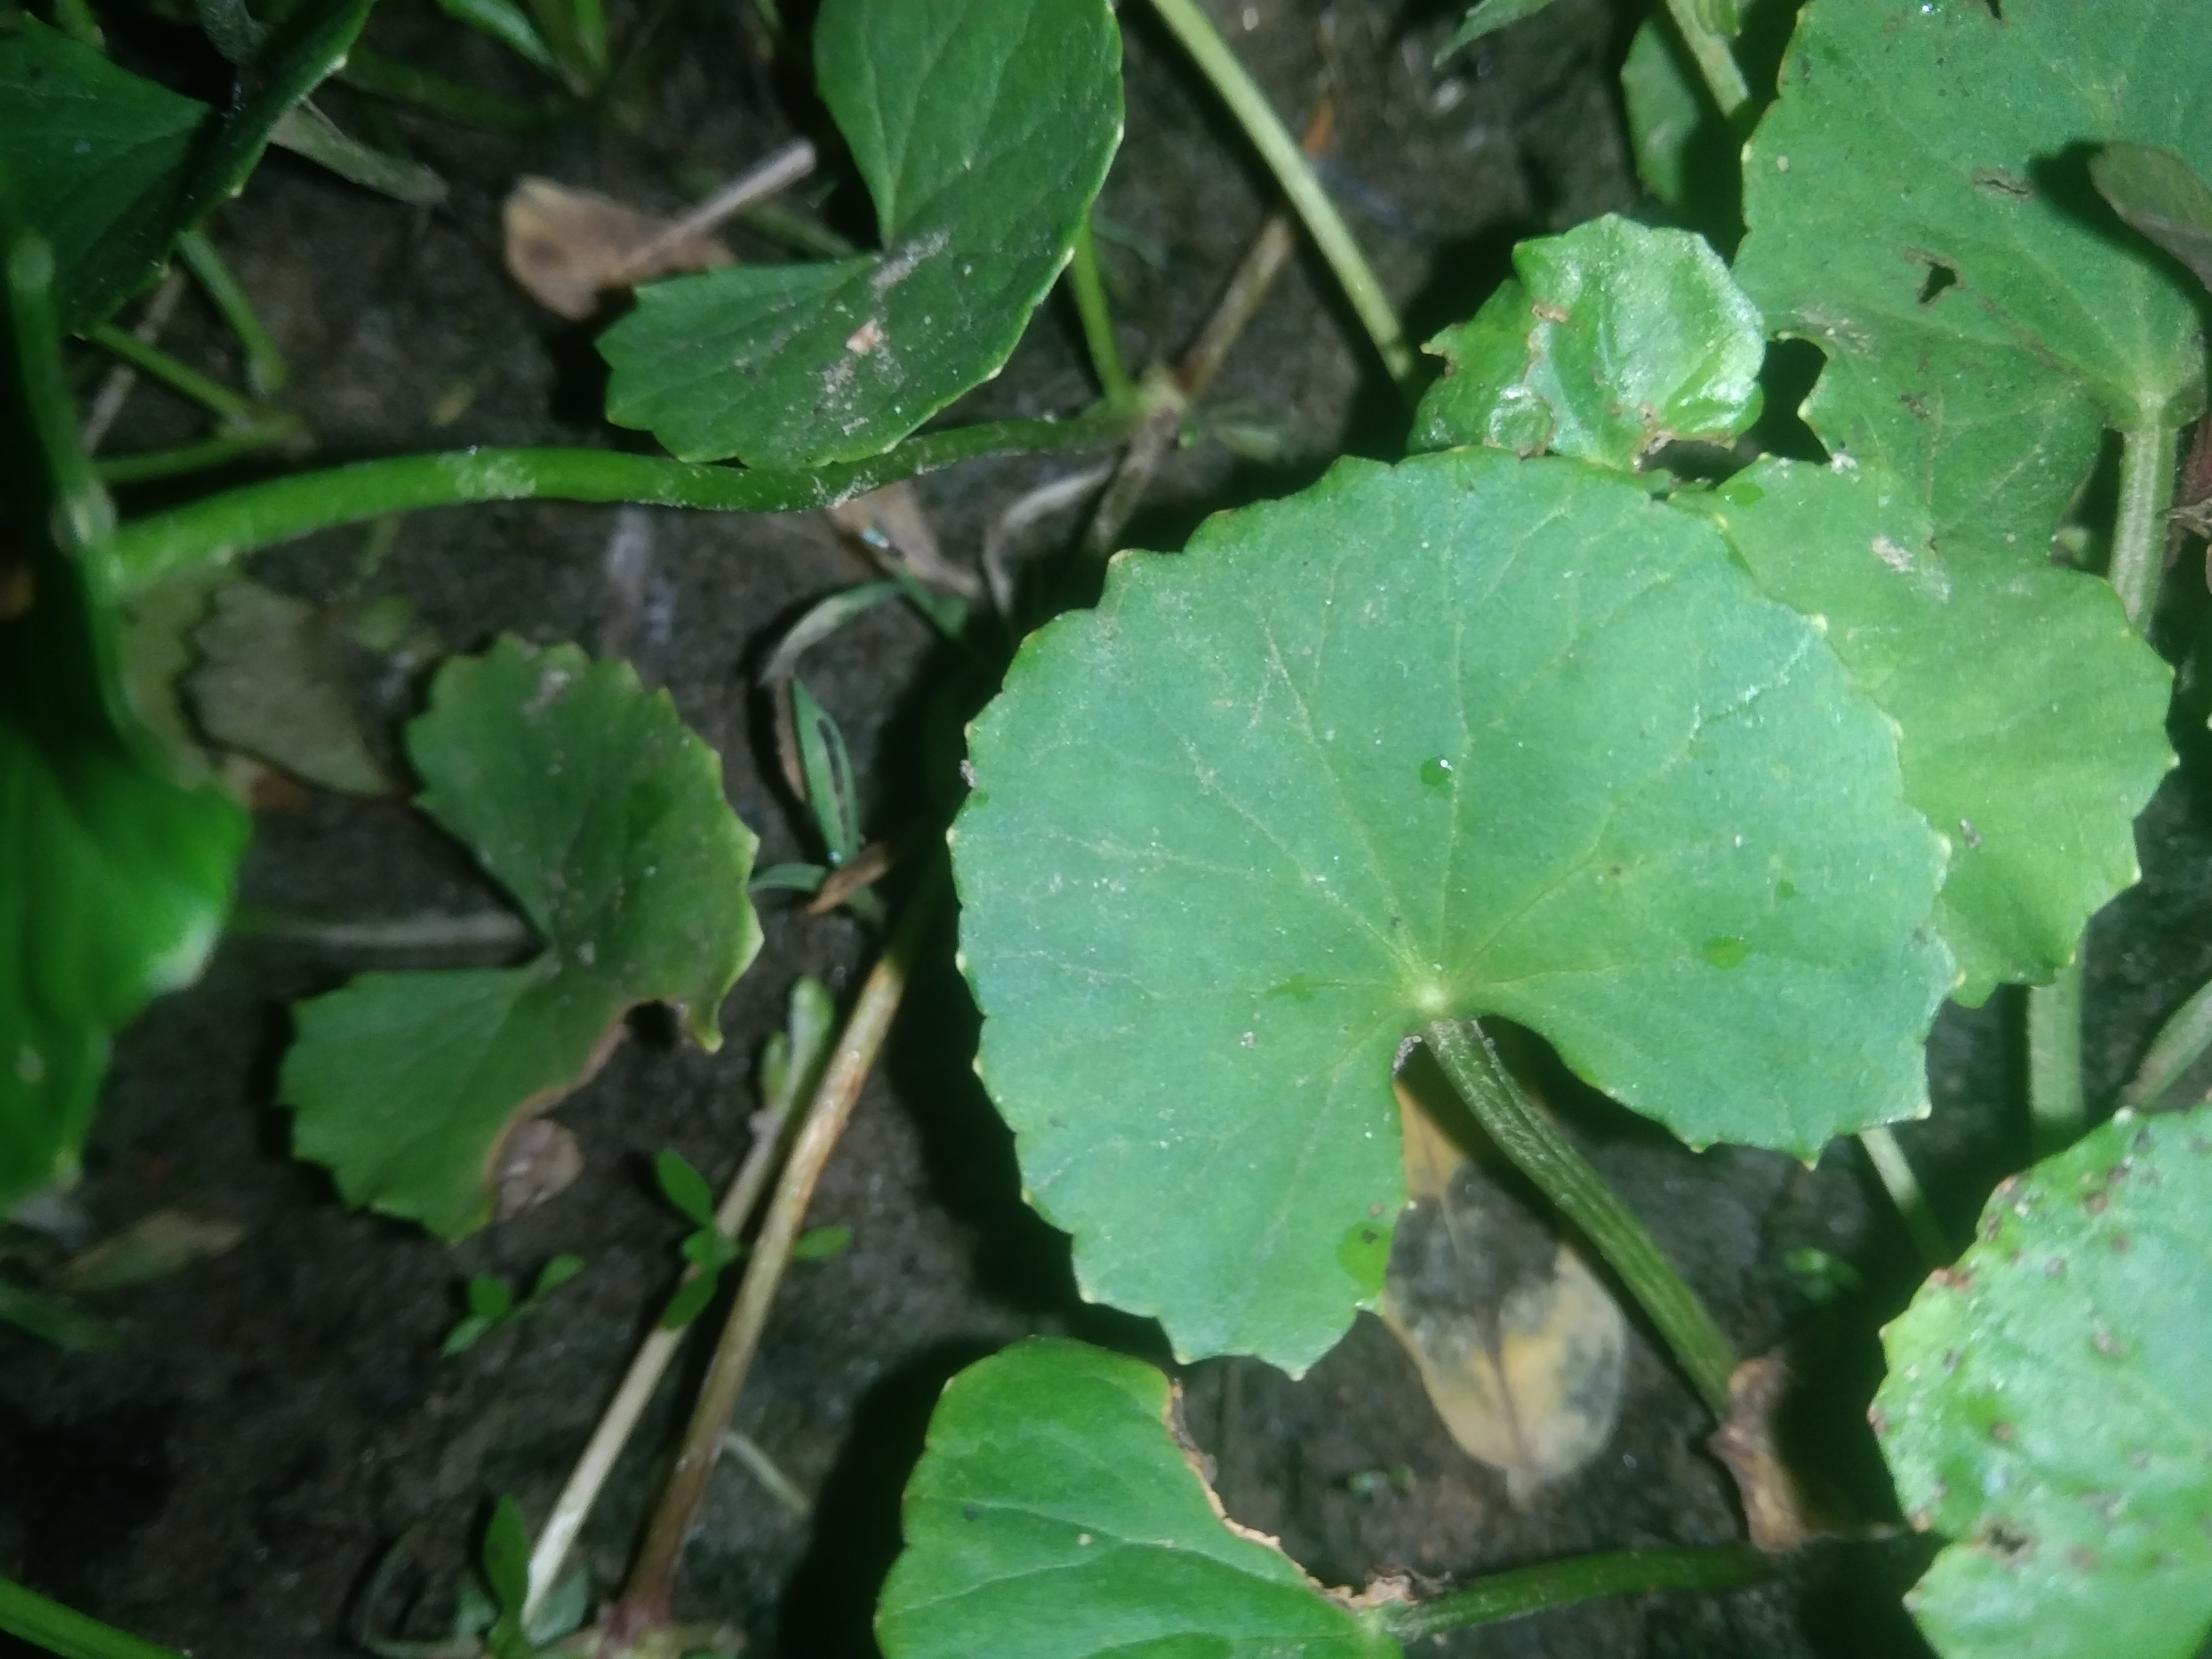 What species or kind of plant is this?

thankuni
